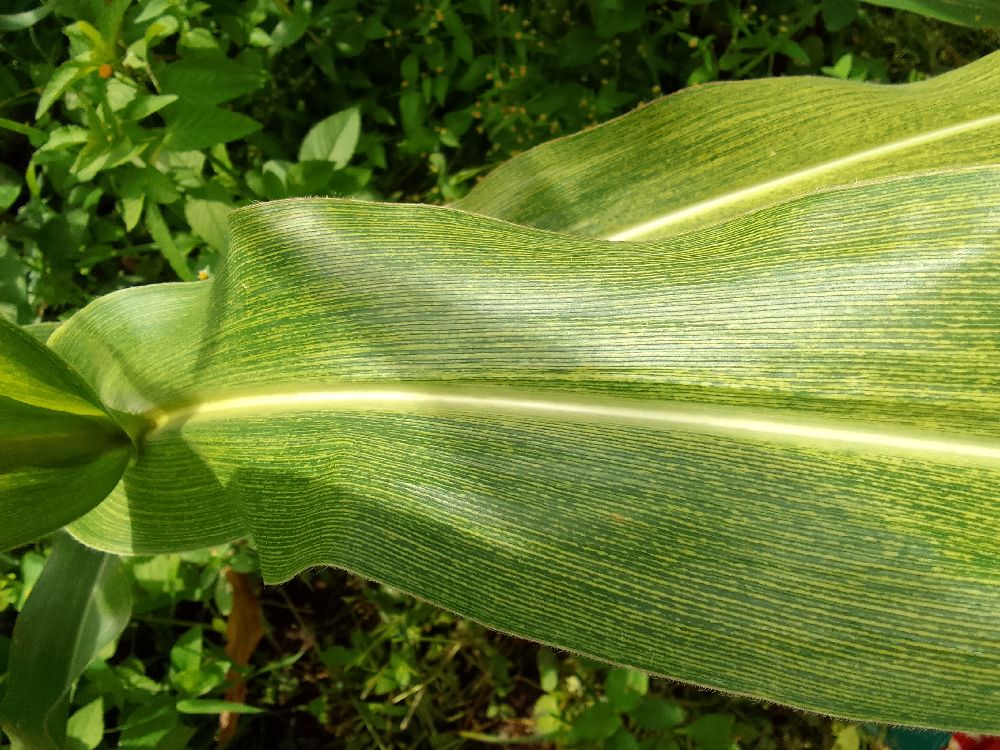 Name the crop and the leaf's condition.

maize, maize streak virus
